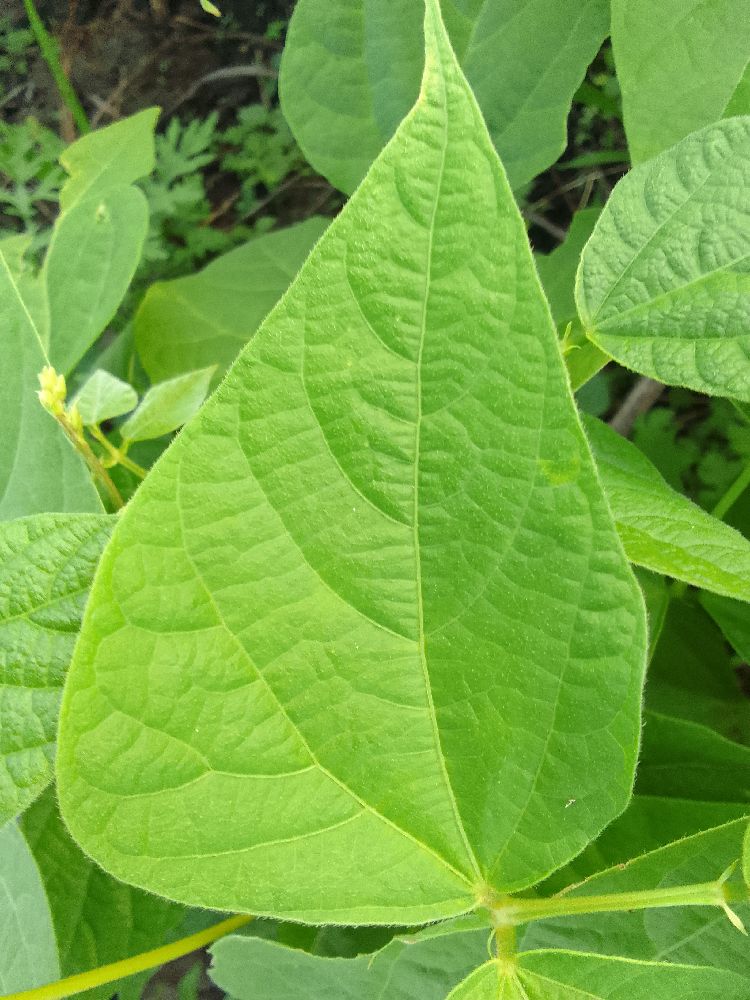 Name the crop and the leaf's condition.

common bean, healthy
